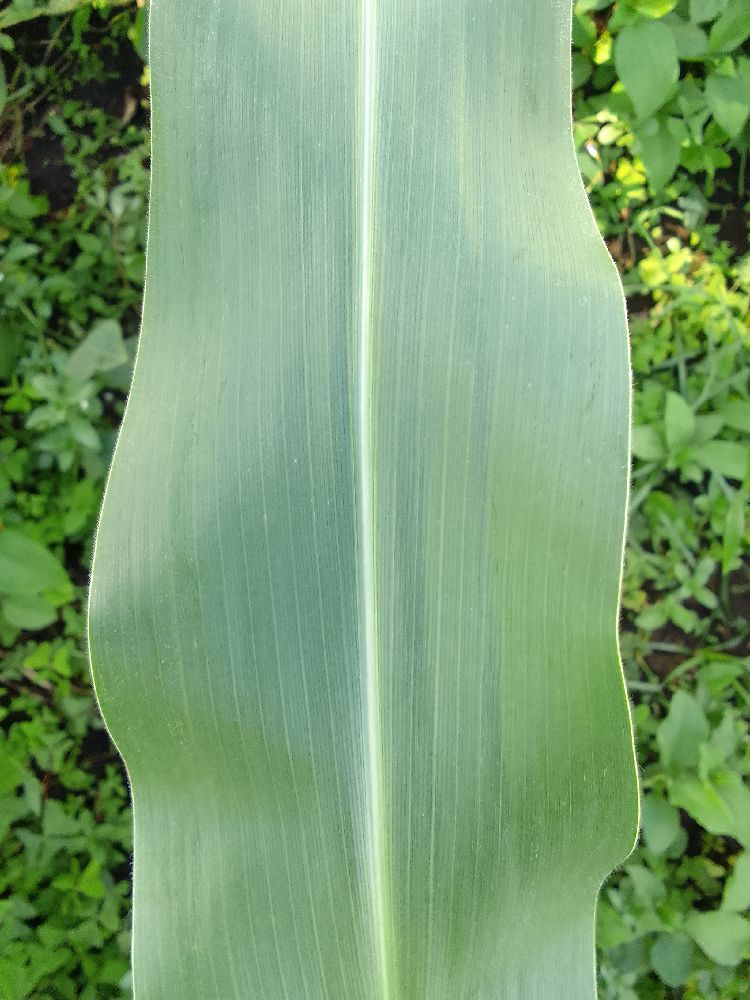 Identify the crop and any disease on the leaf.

maize, healthy
